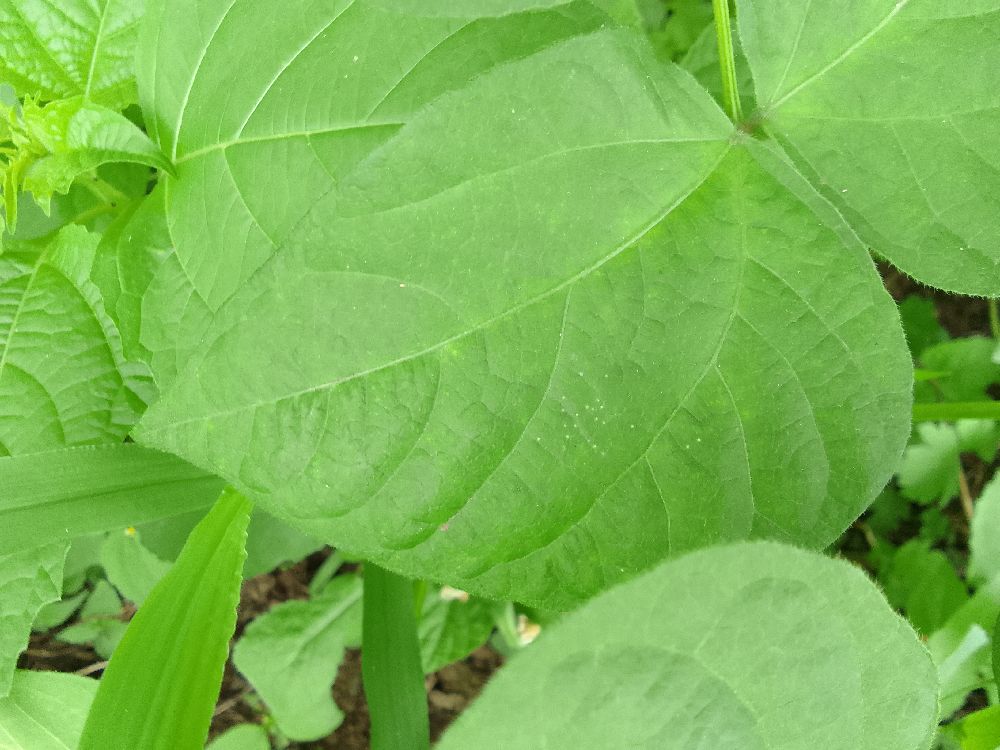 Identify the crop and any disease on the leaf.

common bean, healthy
